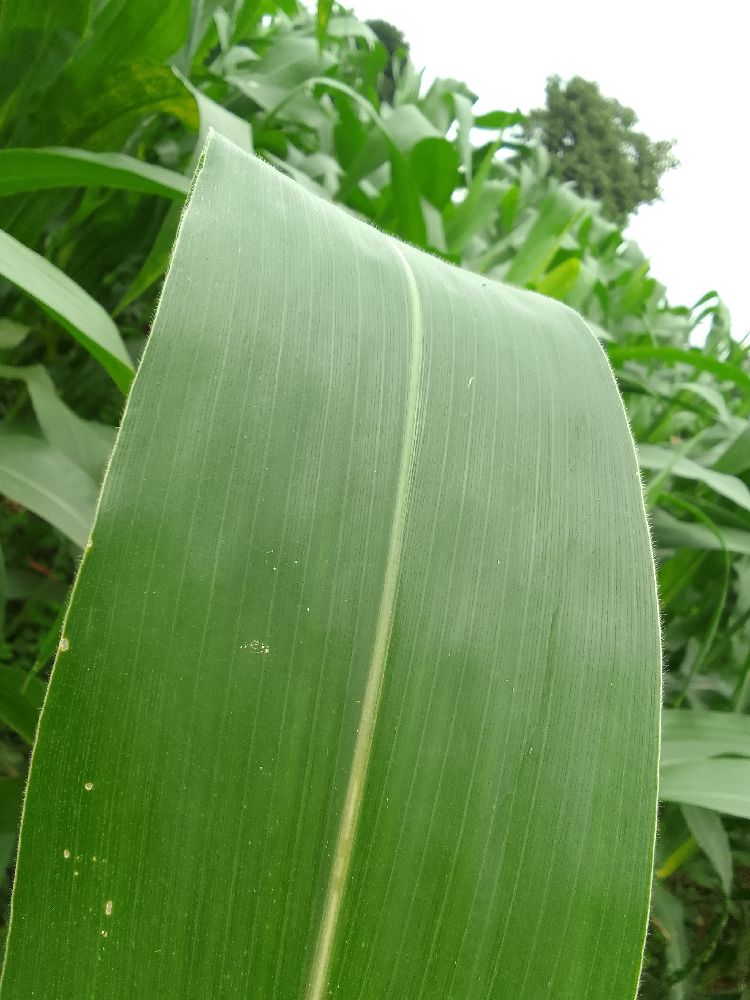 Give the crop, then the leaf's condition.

maize, healthy
